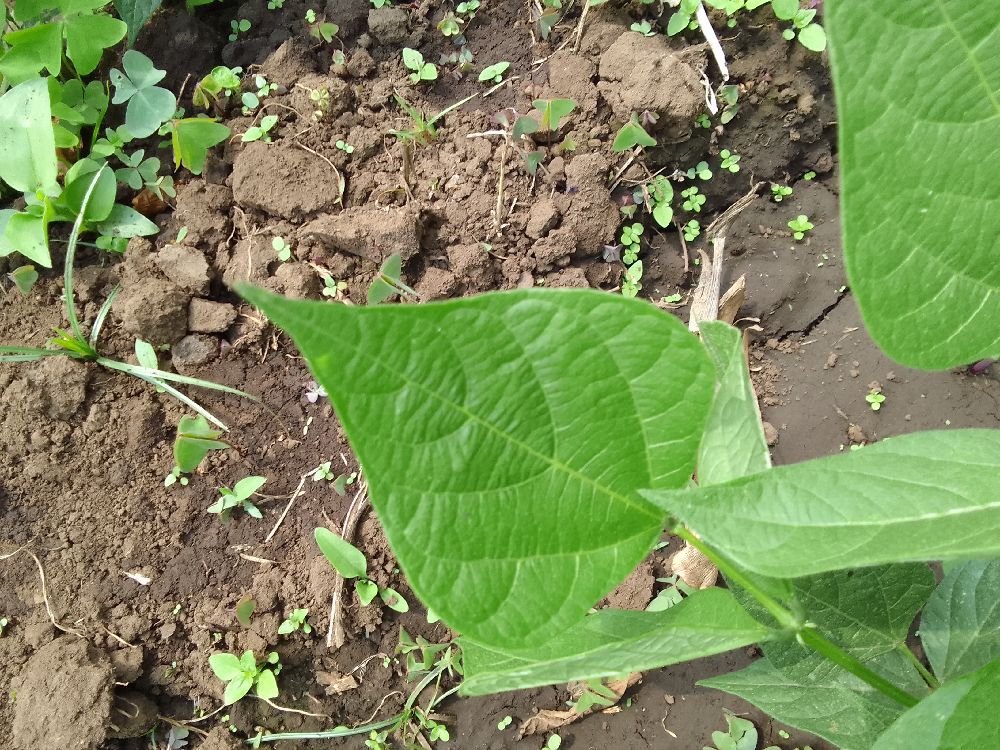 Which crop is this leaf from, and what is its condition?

common bean, healthy
